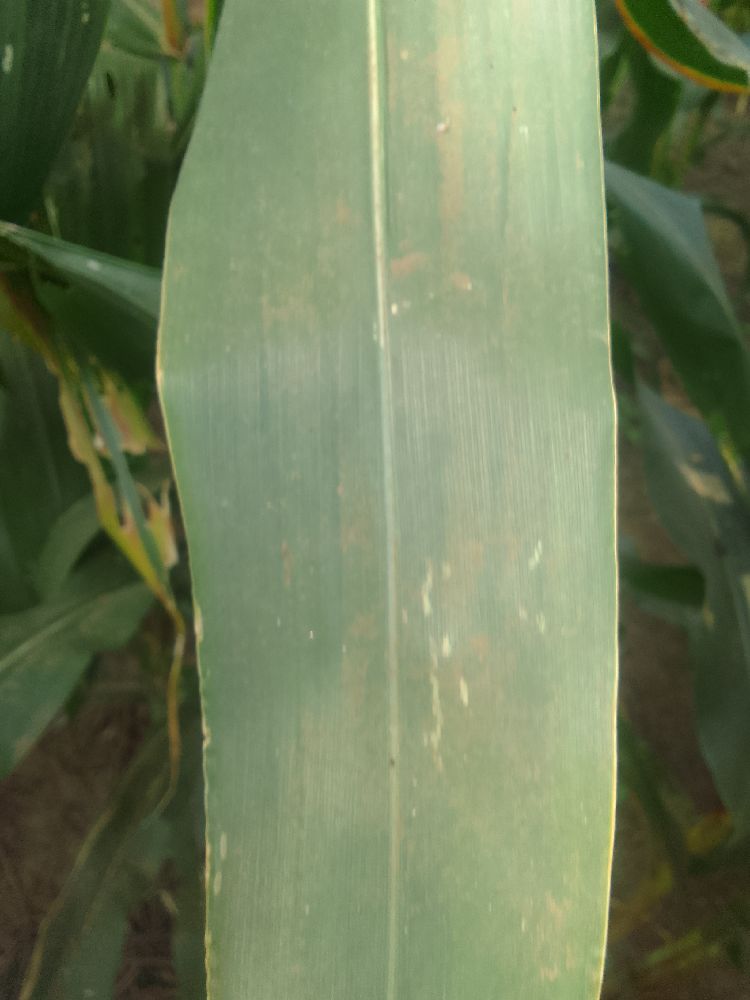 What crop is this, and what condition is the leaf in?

maize, healthy
